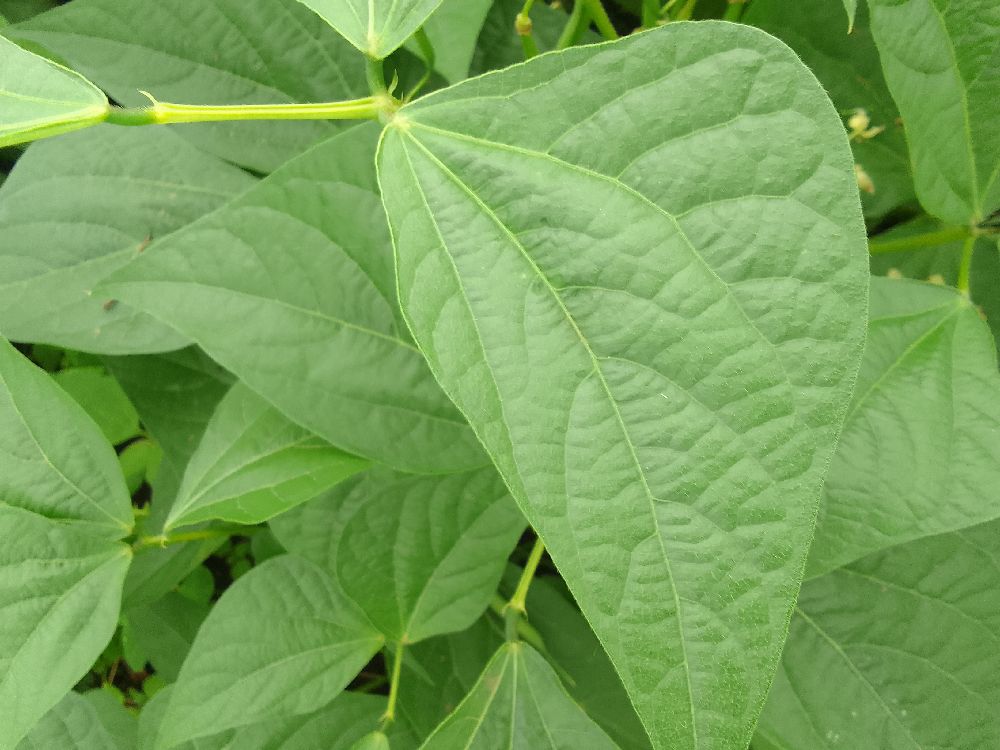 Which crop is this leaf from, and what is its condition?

common bean, healthy
